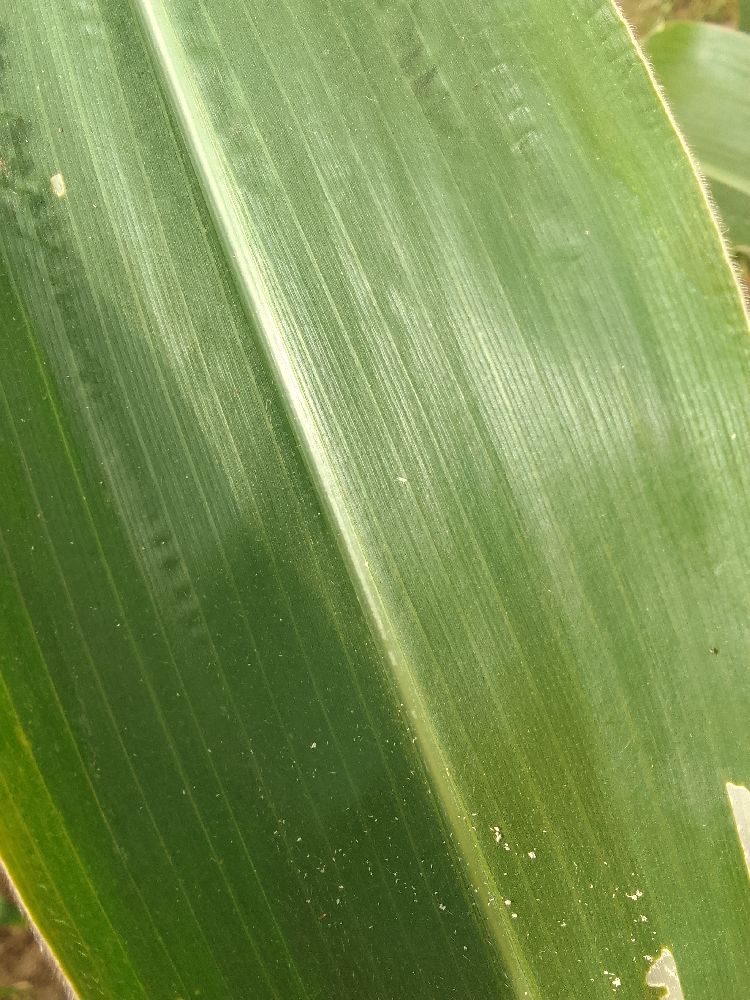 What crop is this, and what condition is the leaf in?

maize, healthy
